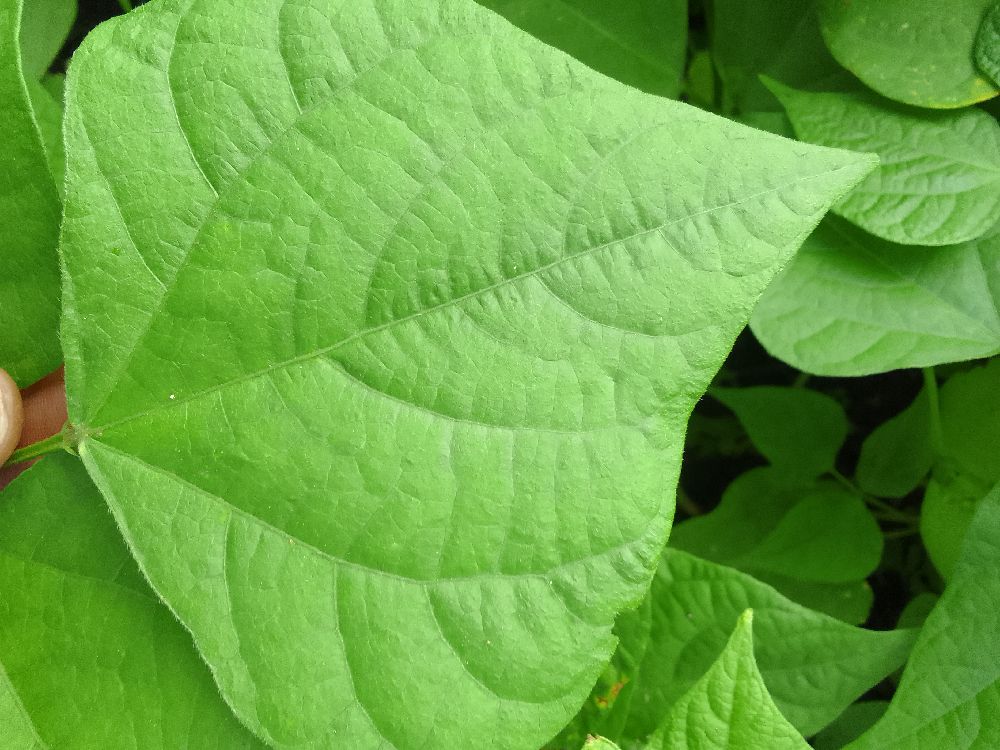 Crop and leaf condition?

common bean, healthy
